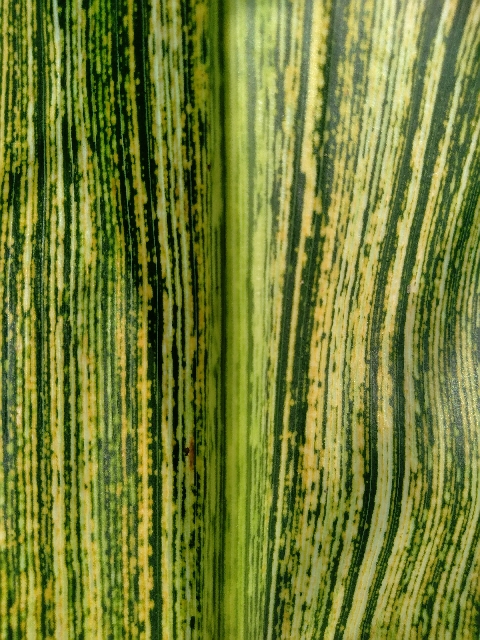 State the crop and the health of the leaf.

maize, maize streak virus
